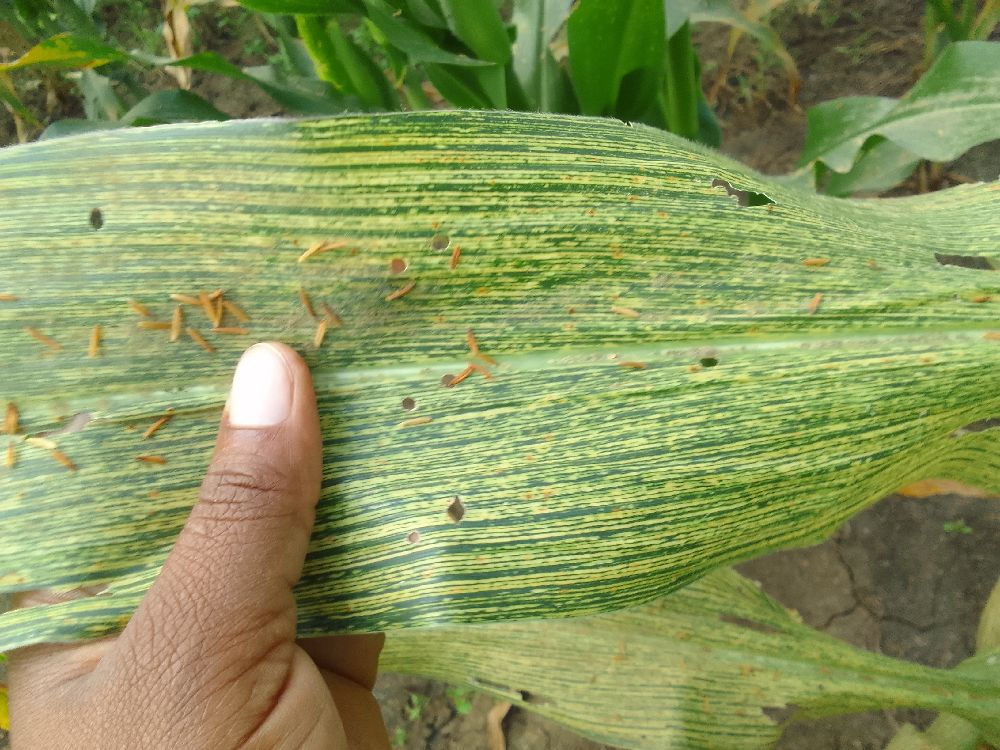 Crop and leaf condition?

maize, maize streak virus
